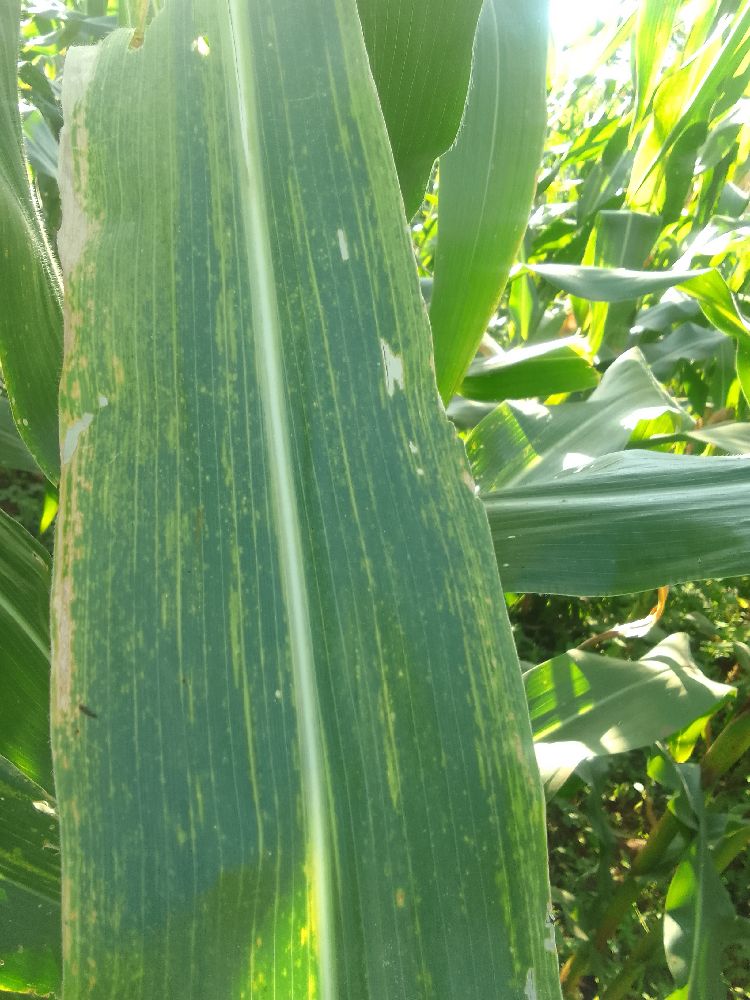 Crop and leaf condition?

maize, maize lethal necrosis
